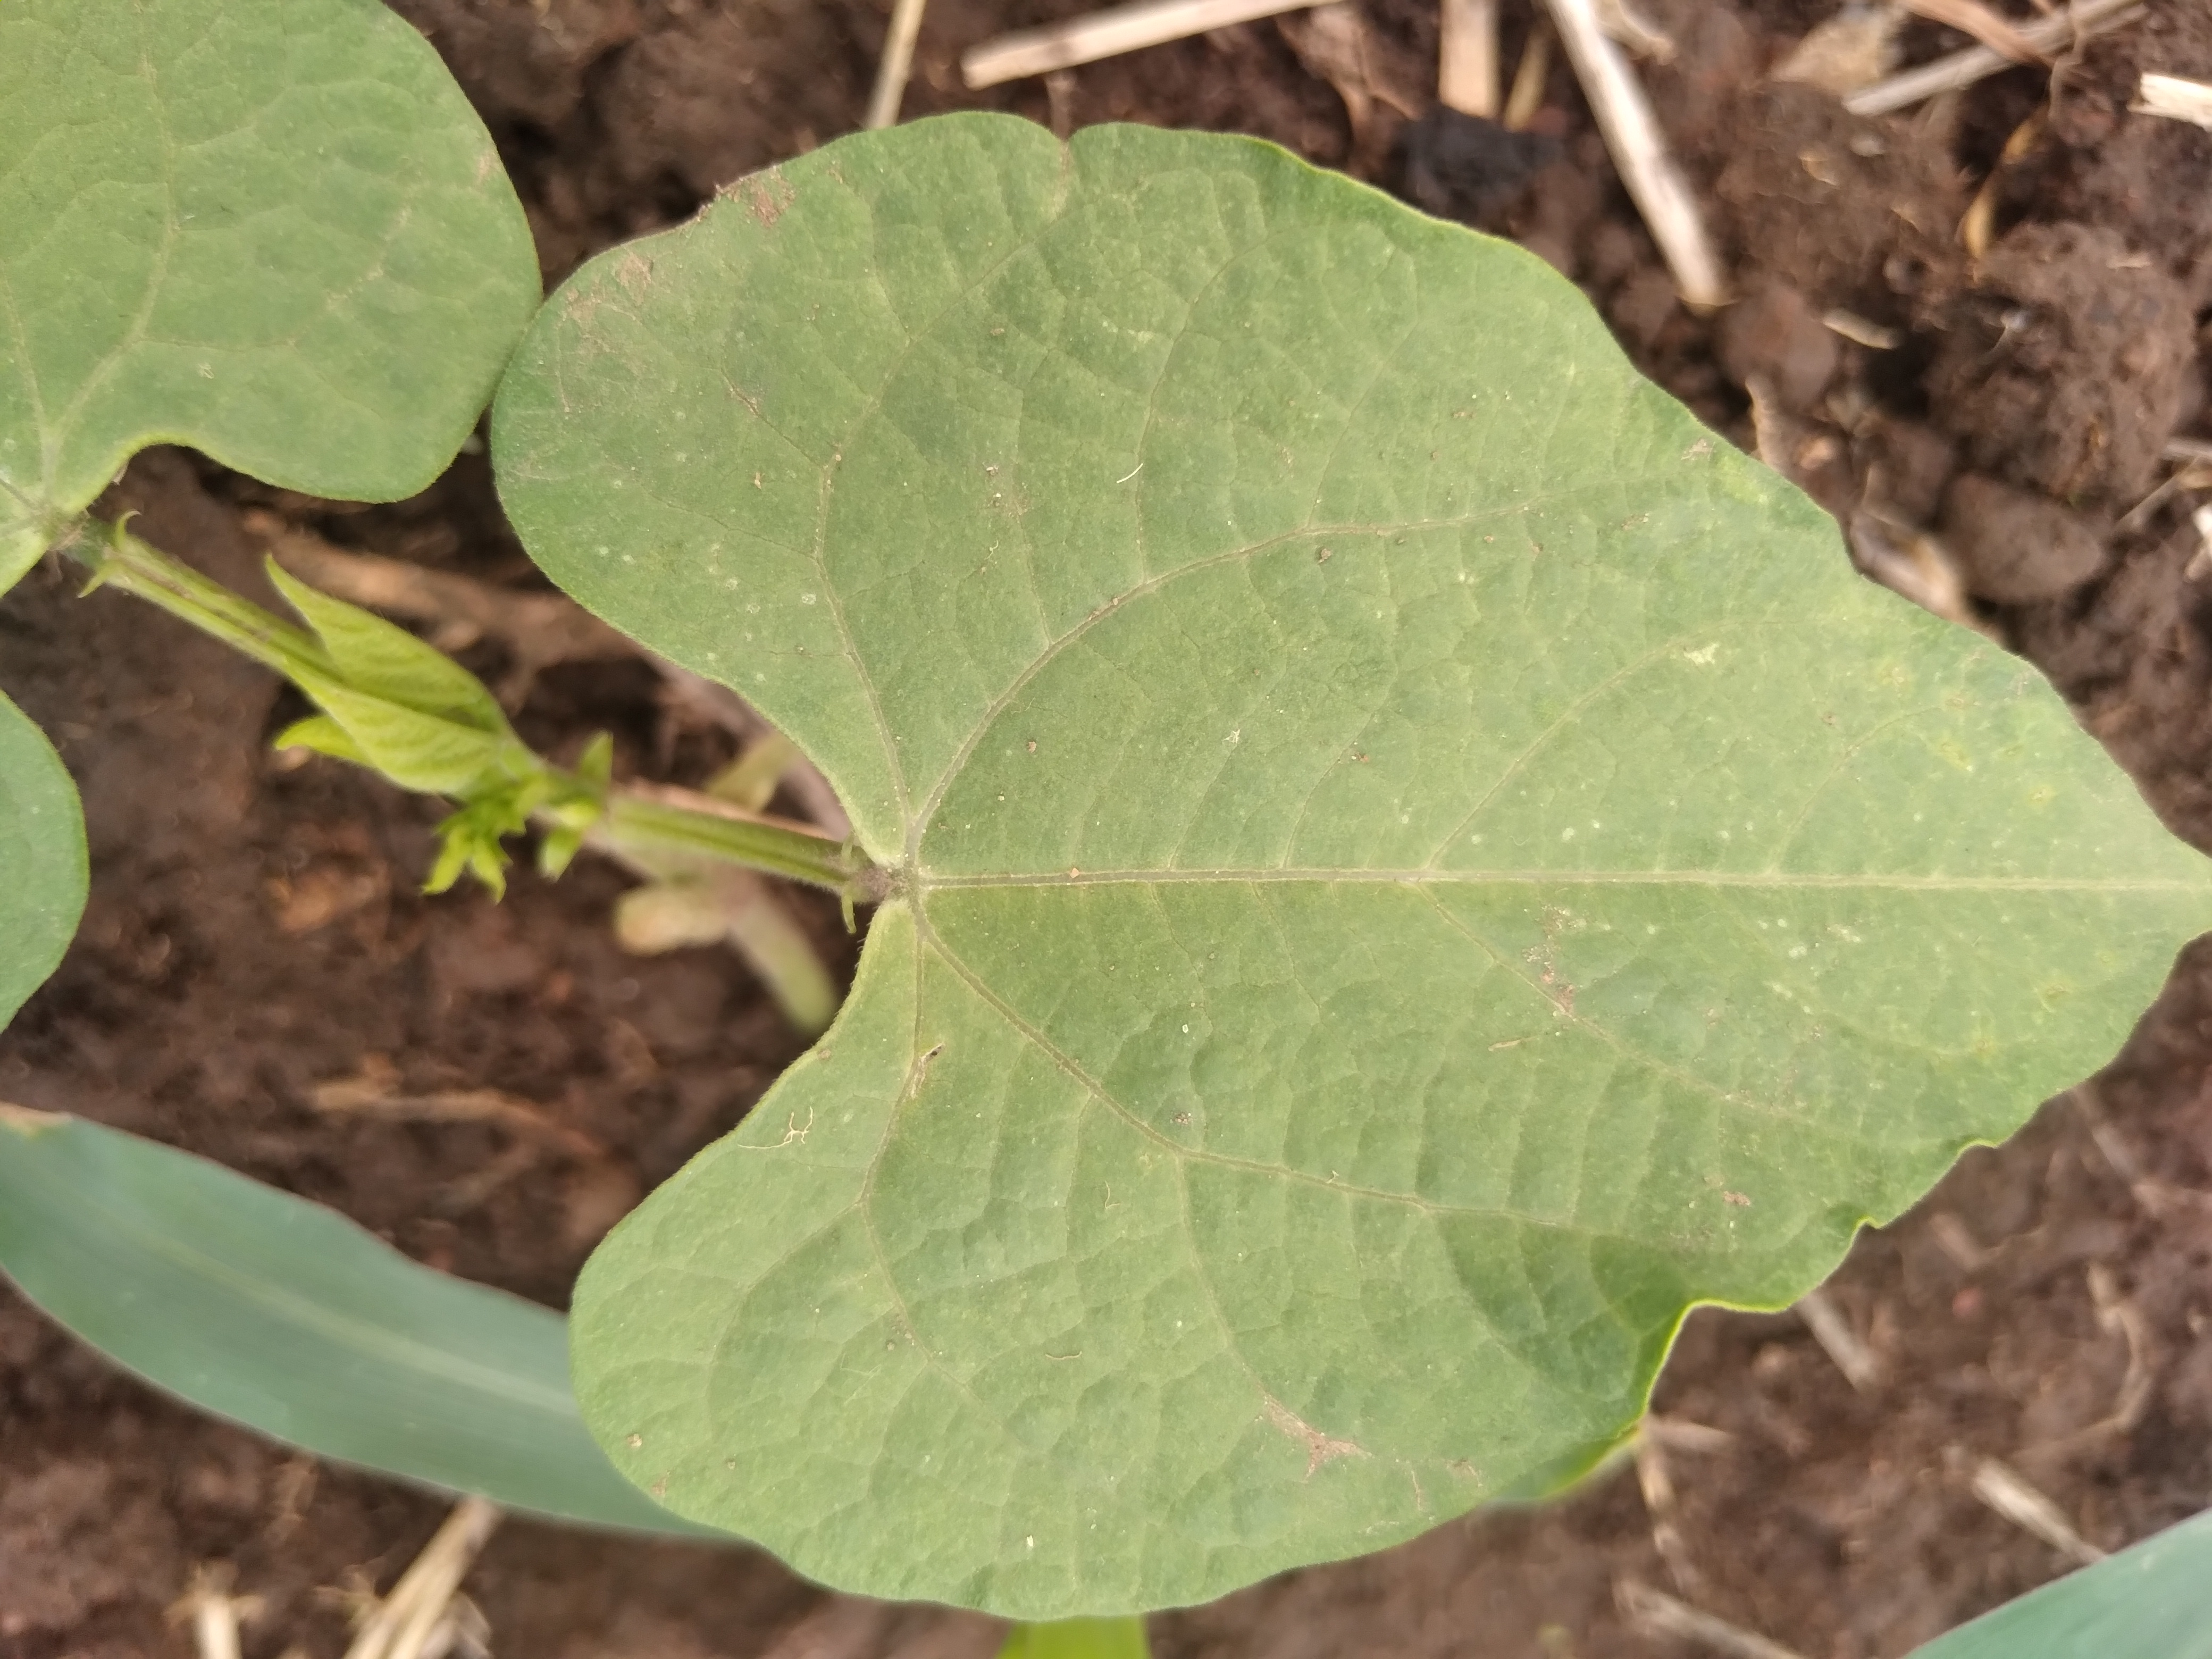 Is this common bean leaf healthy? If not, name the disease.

healthy
